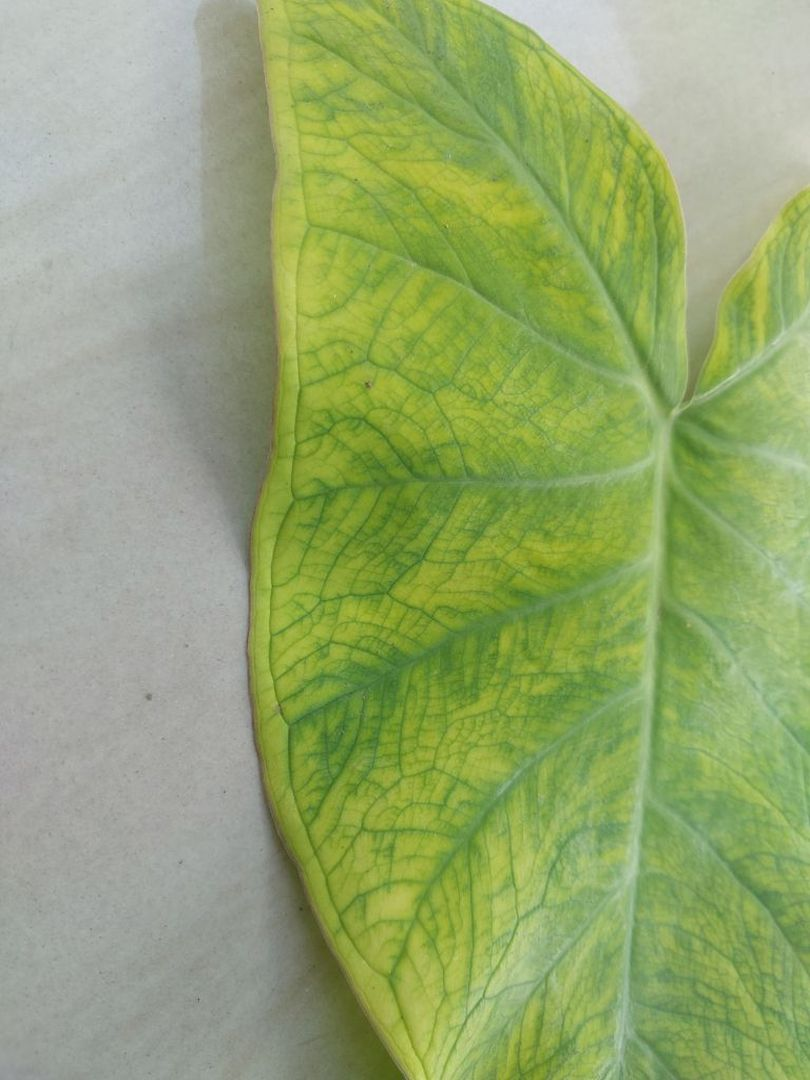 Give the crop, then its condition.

taro, mosaic
